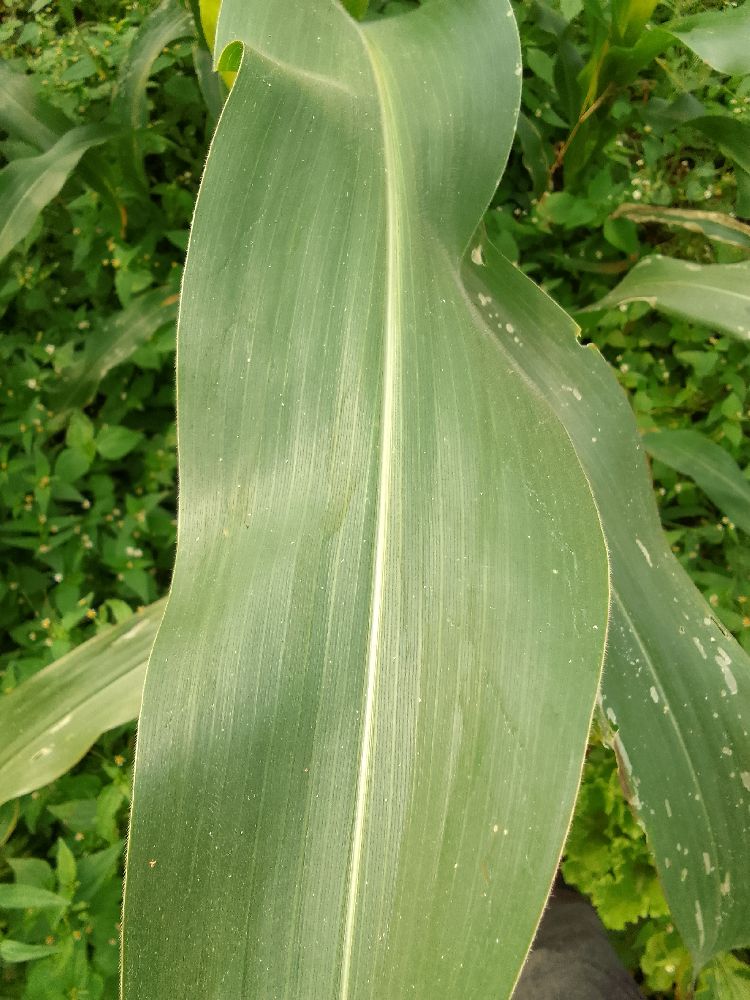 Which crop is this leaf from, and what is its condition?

maize, healthy
